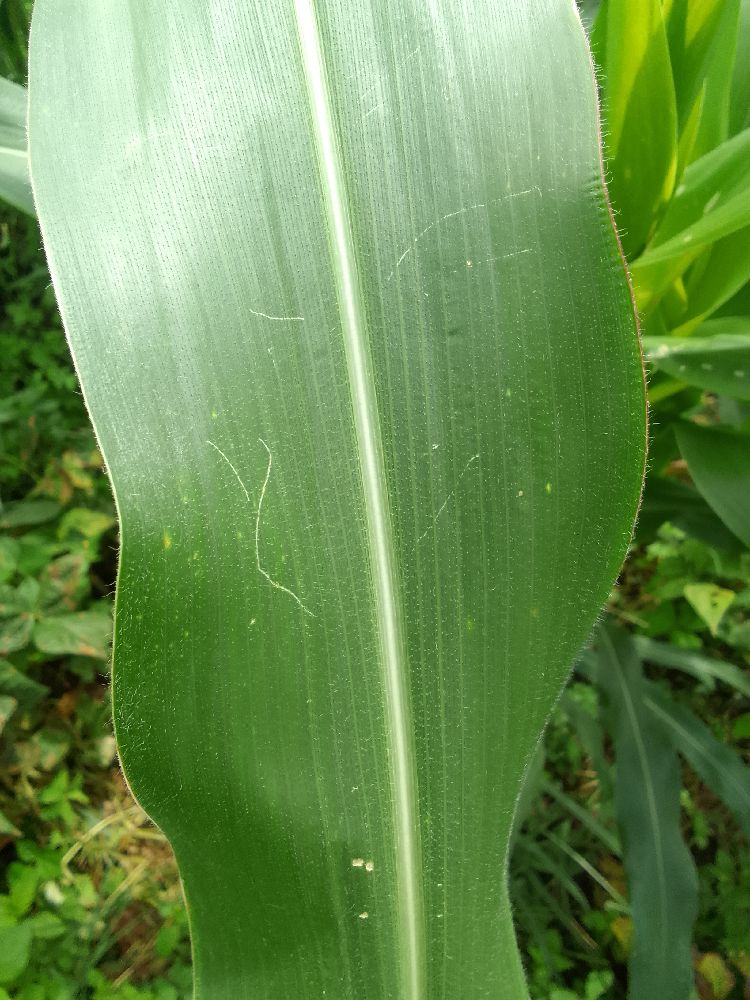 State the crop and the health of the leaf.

maize, healthy
